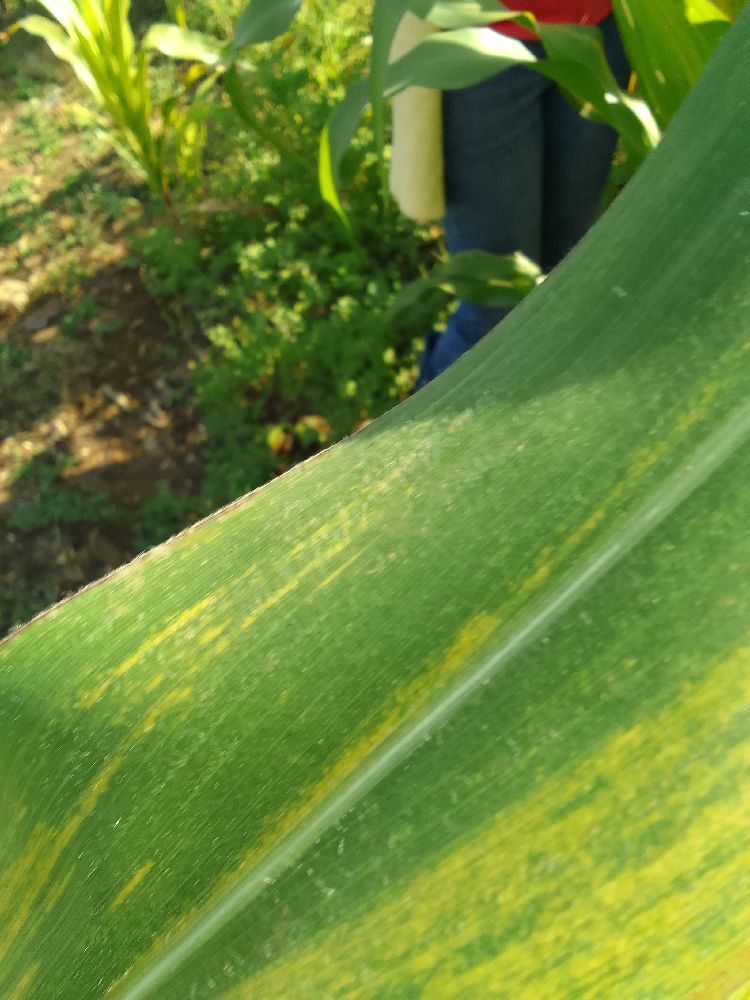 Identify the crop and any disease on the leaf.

maize, maize lethal necrosis
